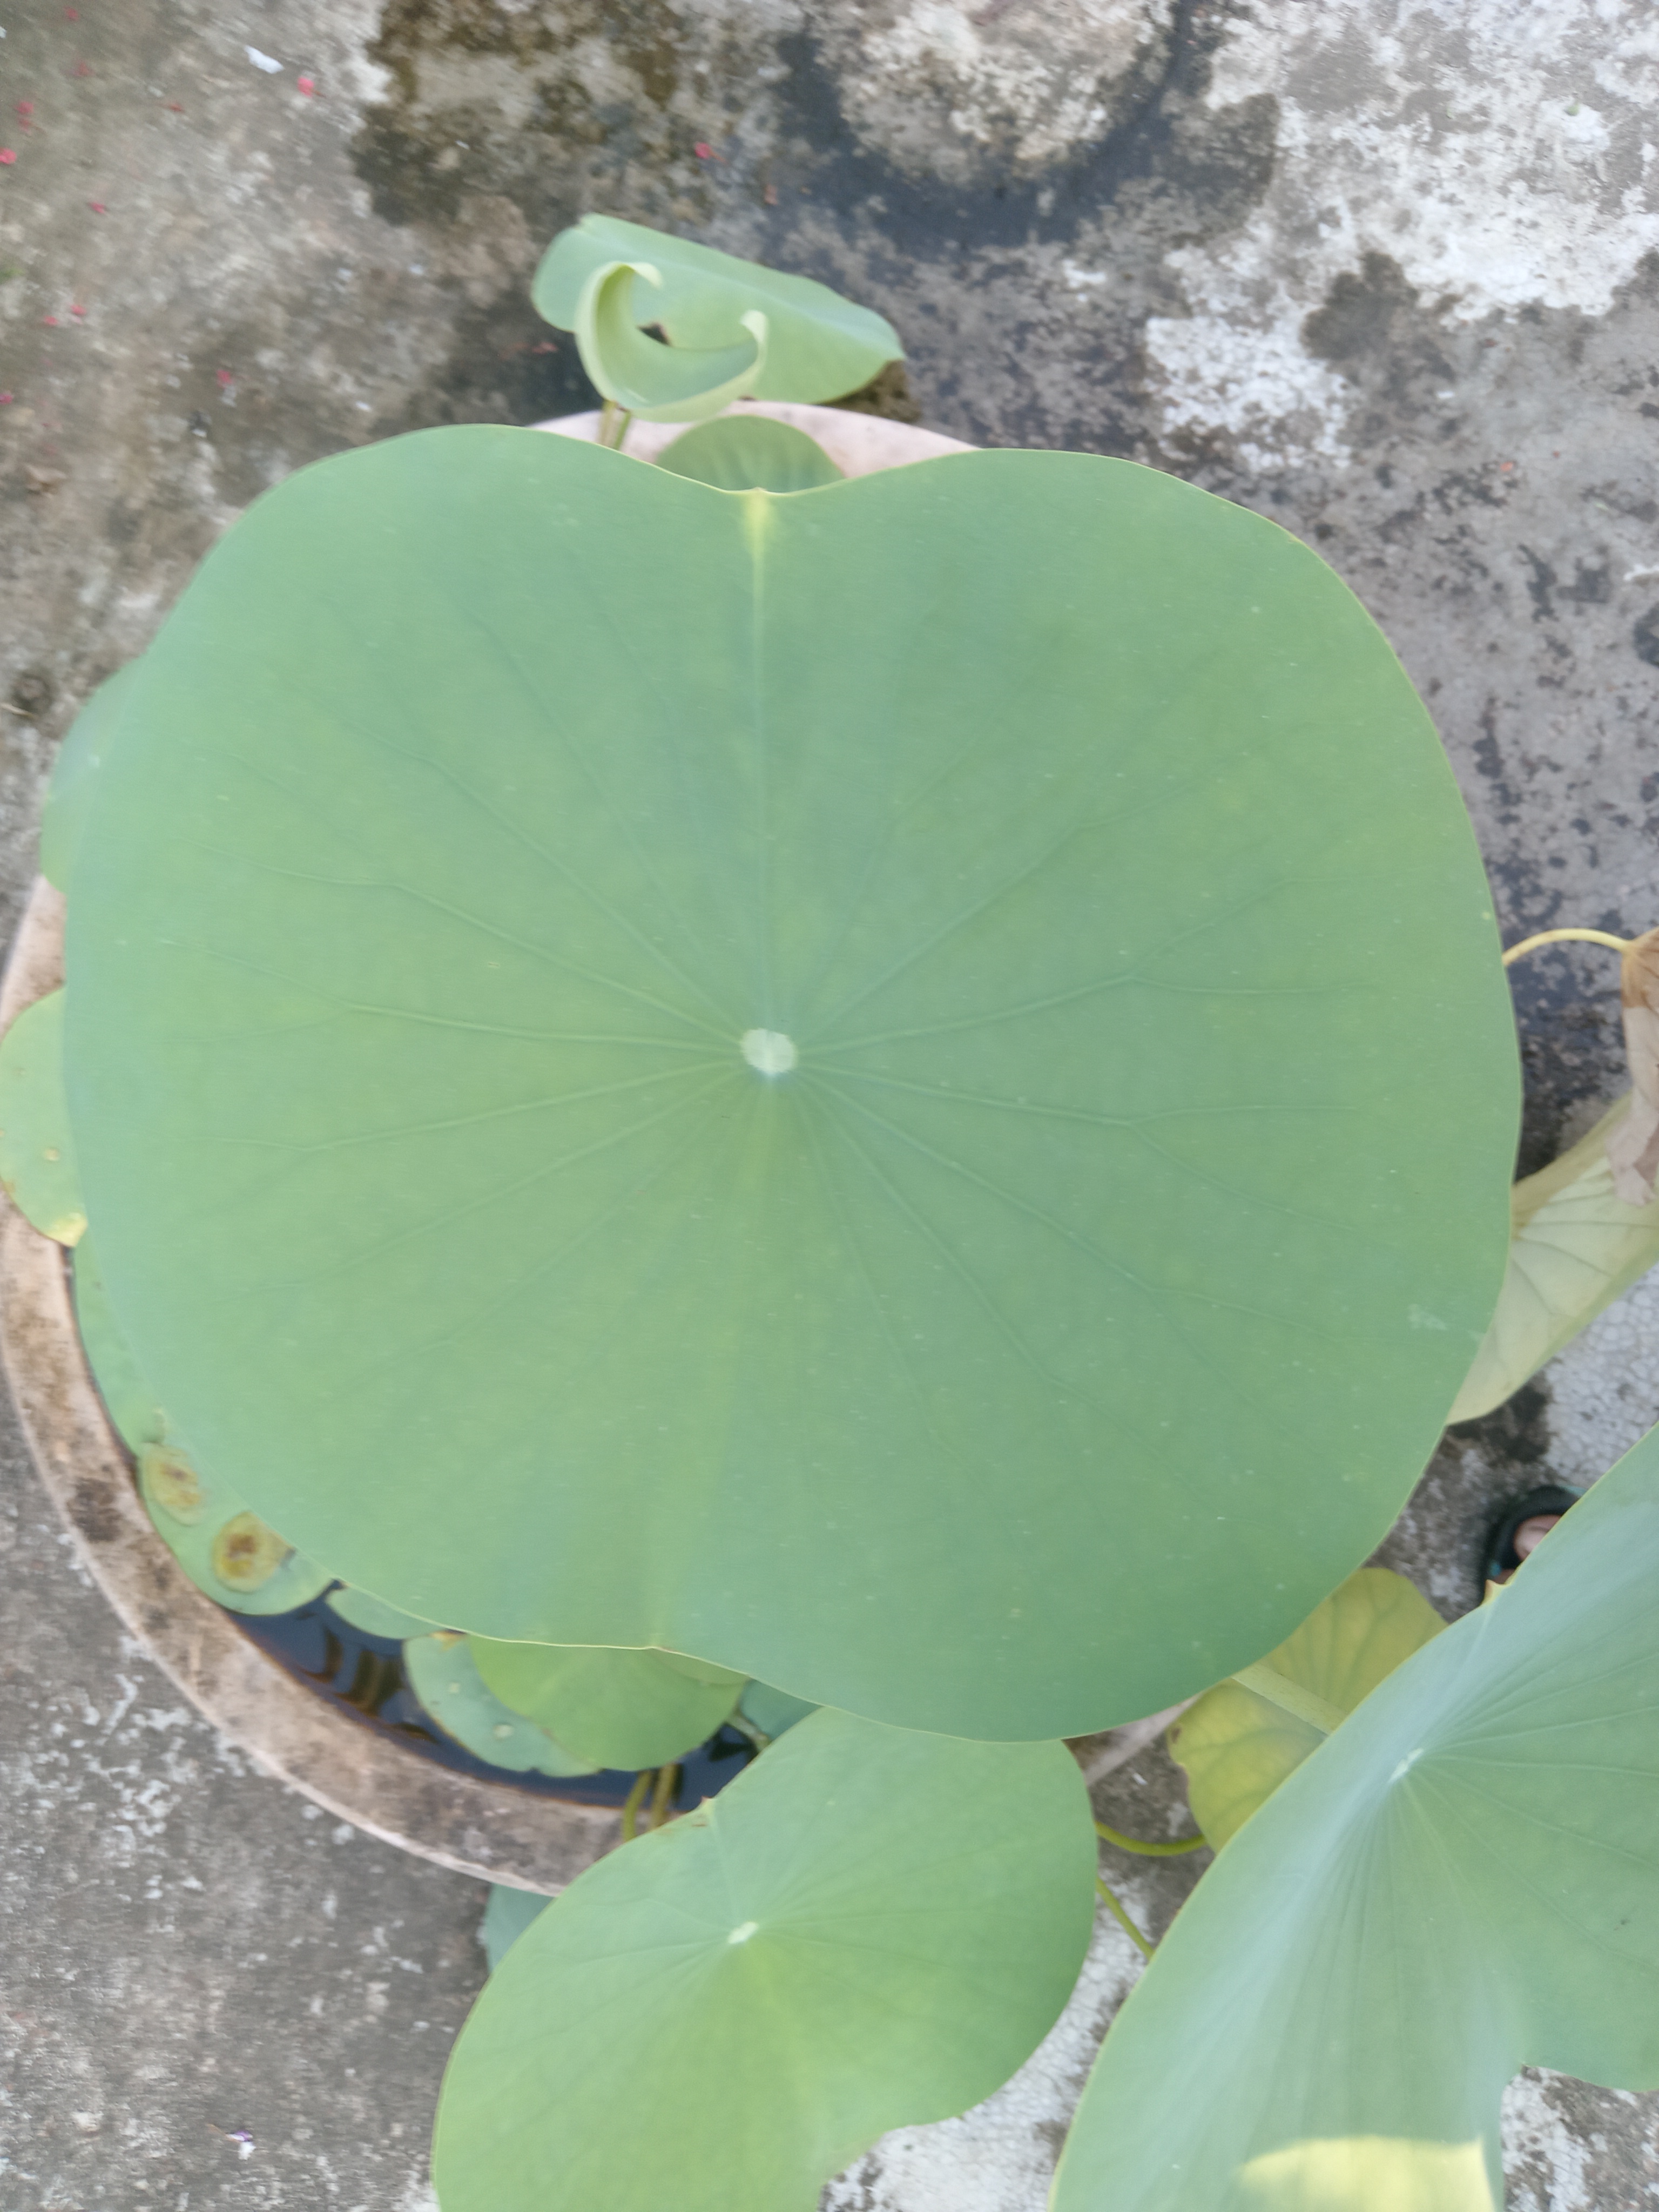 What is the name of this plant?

lotus
